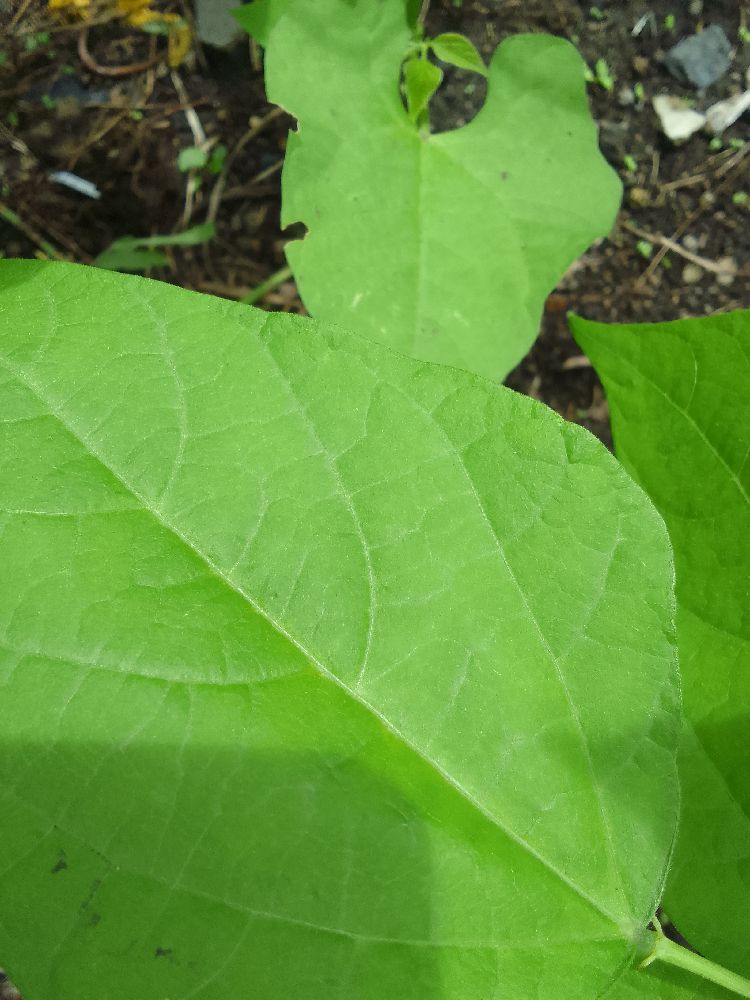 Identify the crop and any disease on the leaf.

common bean, healthy
